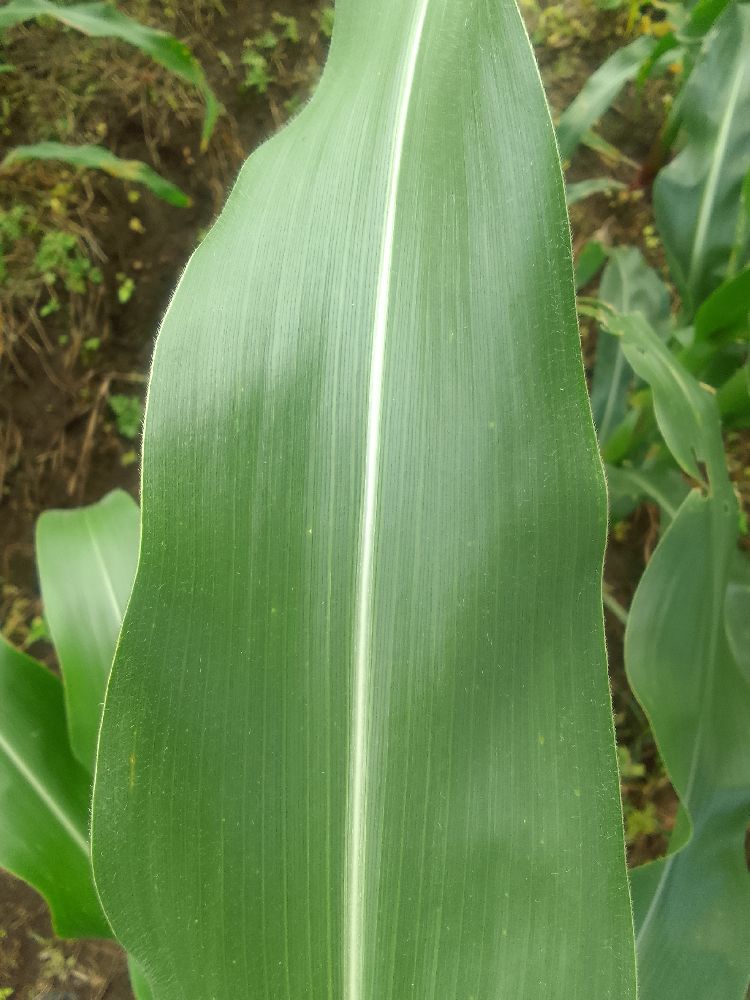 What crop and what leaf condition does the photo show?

maize, healthy
